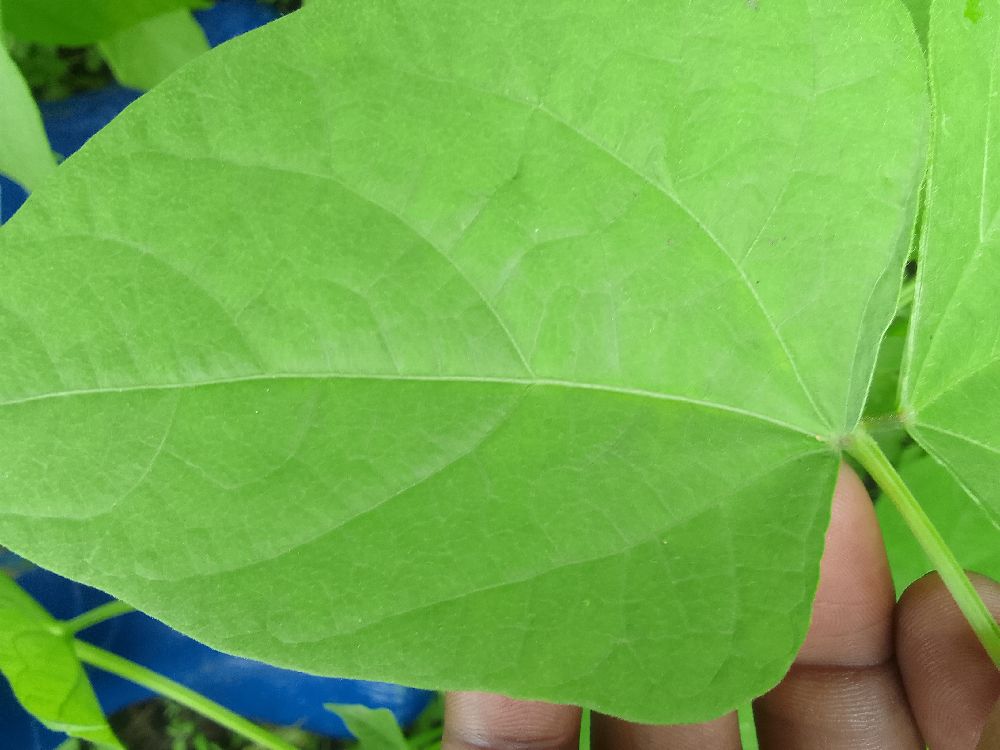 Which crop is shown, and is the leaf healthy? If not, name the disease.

common bean, healthy
